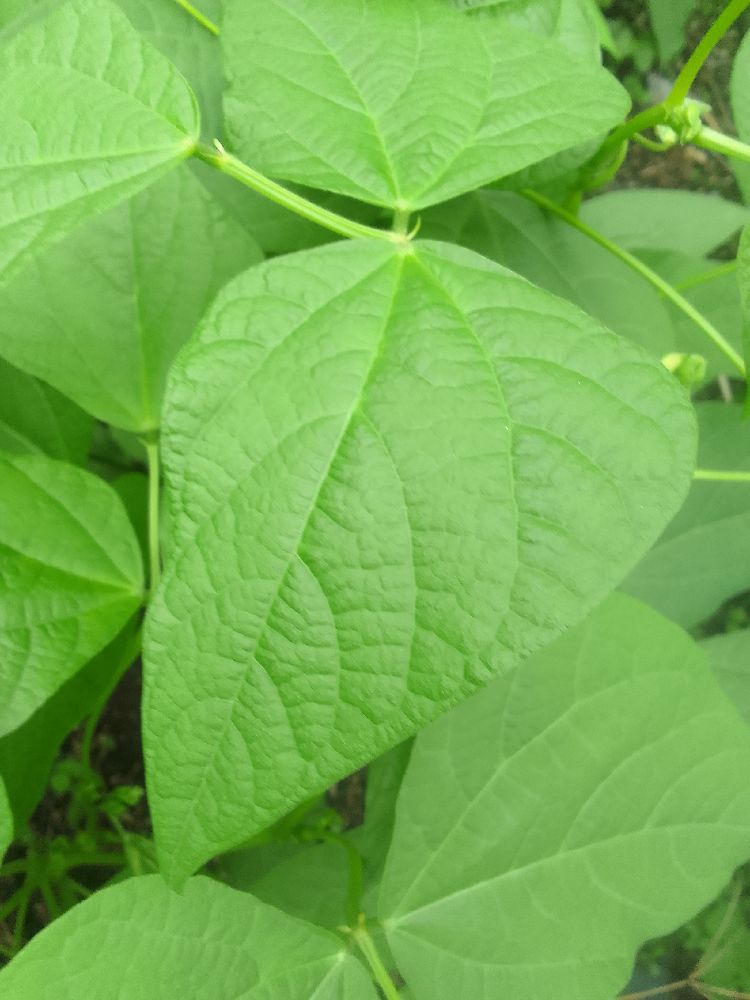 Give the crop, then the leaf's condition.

common bean, healthy
